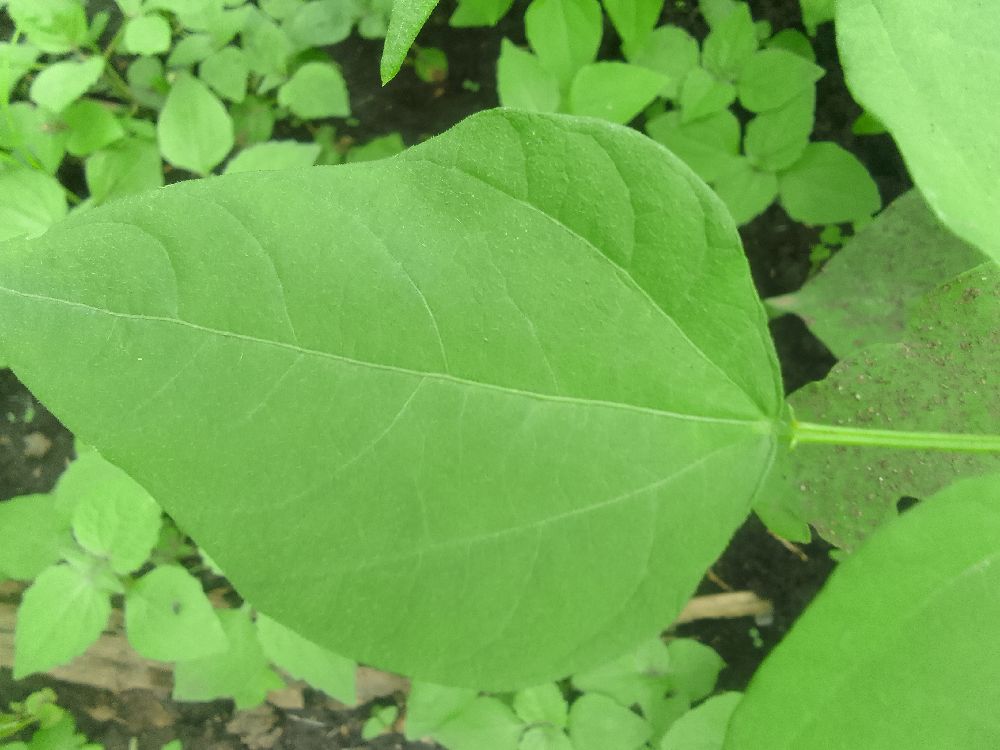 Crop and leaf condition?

common bean, healthy
